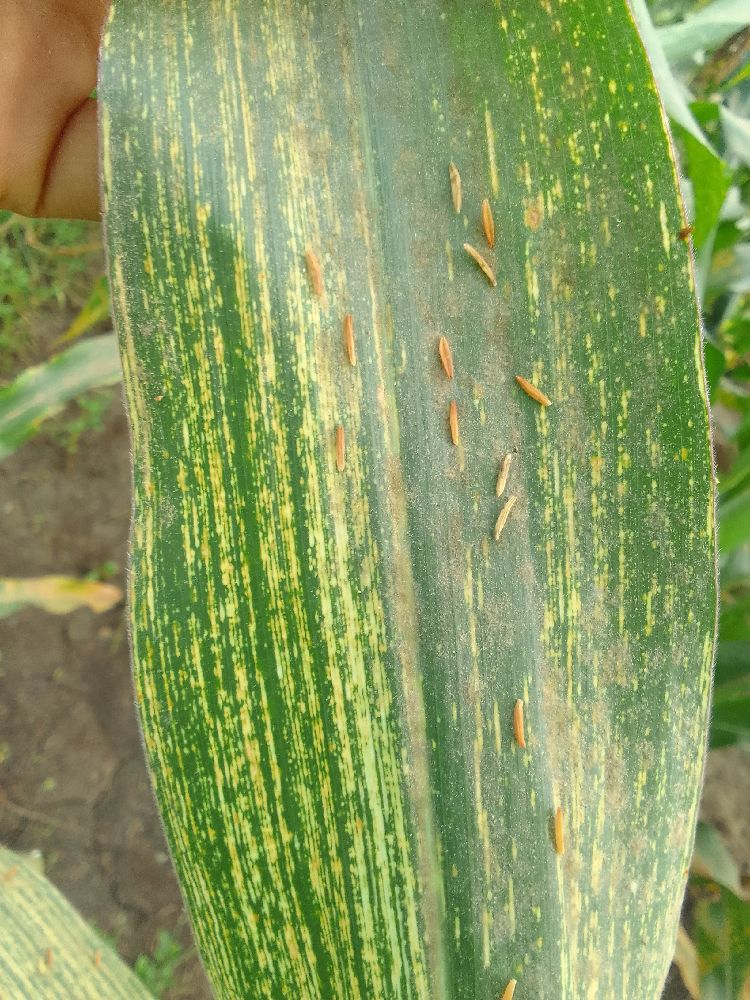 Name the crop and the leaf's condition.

maize, maize streak virus
